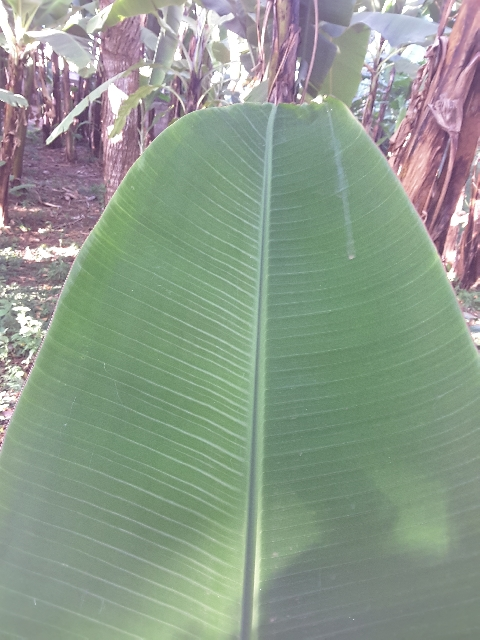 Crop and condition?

banana, healthy
